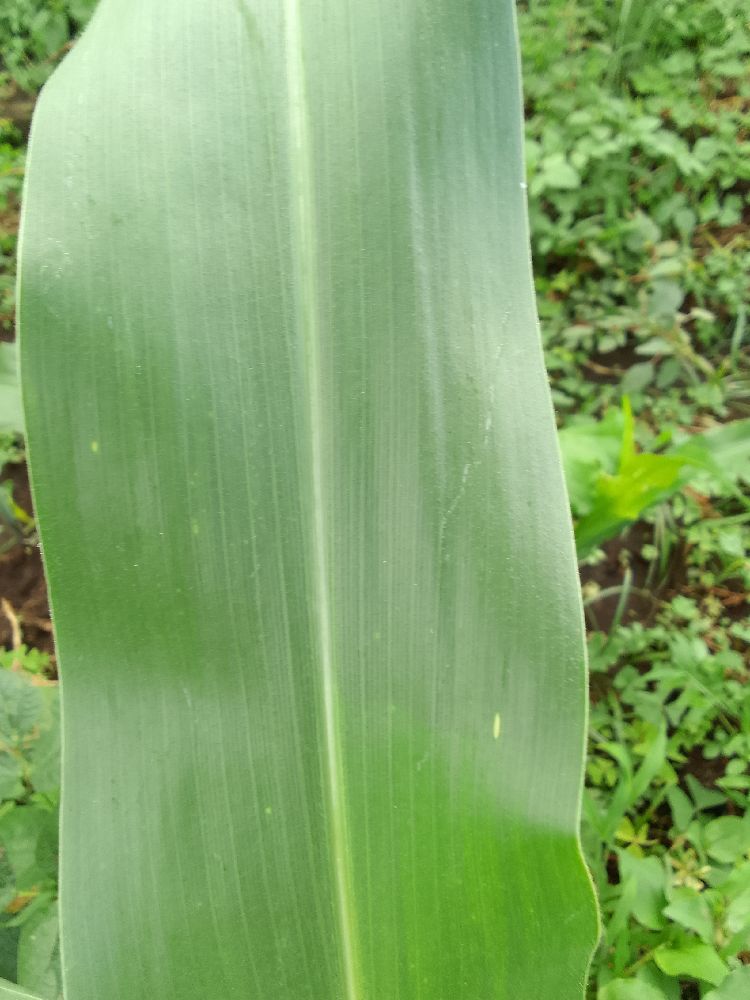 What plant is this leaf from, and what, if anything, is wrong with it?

maize, healthy
